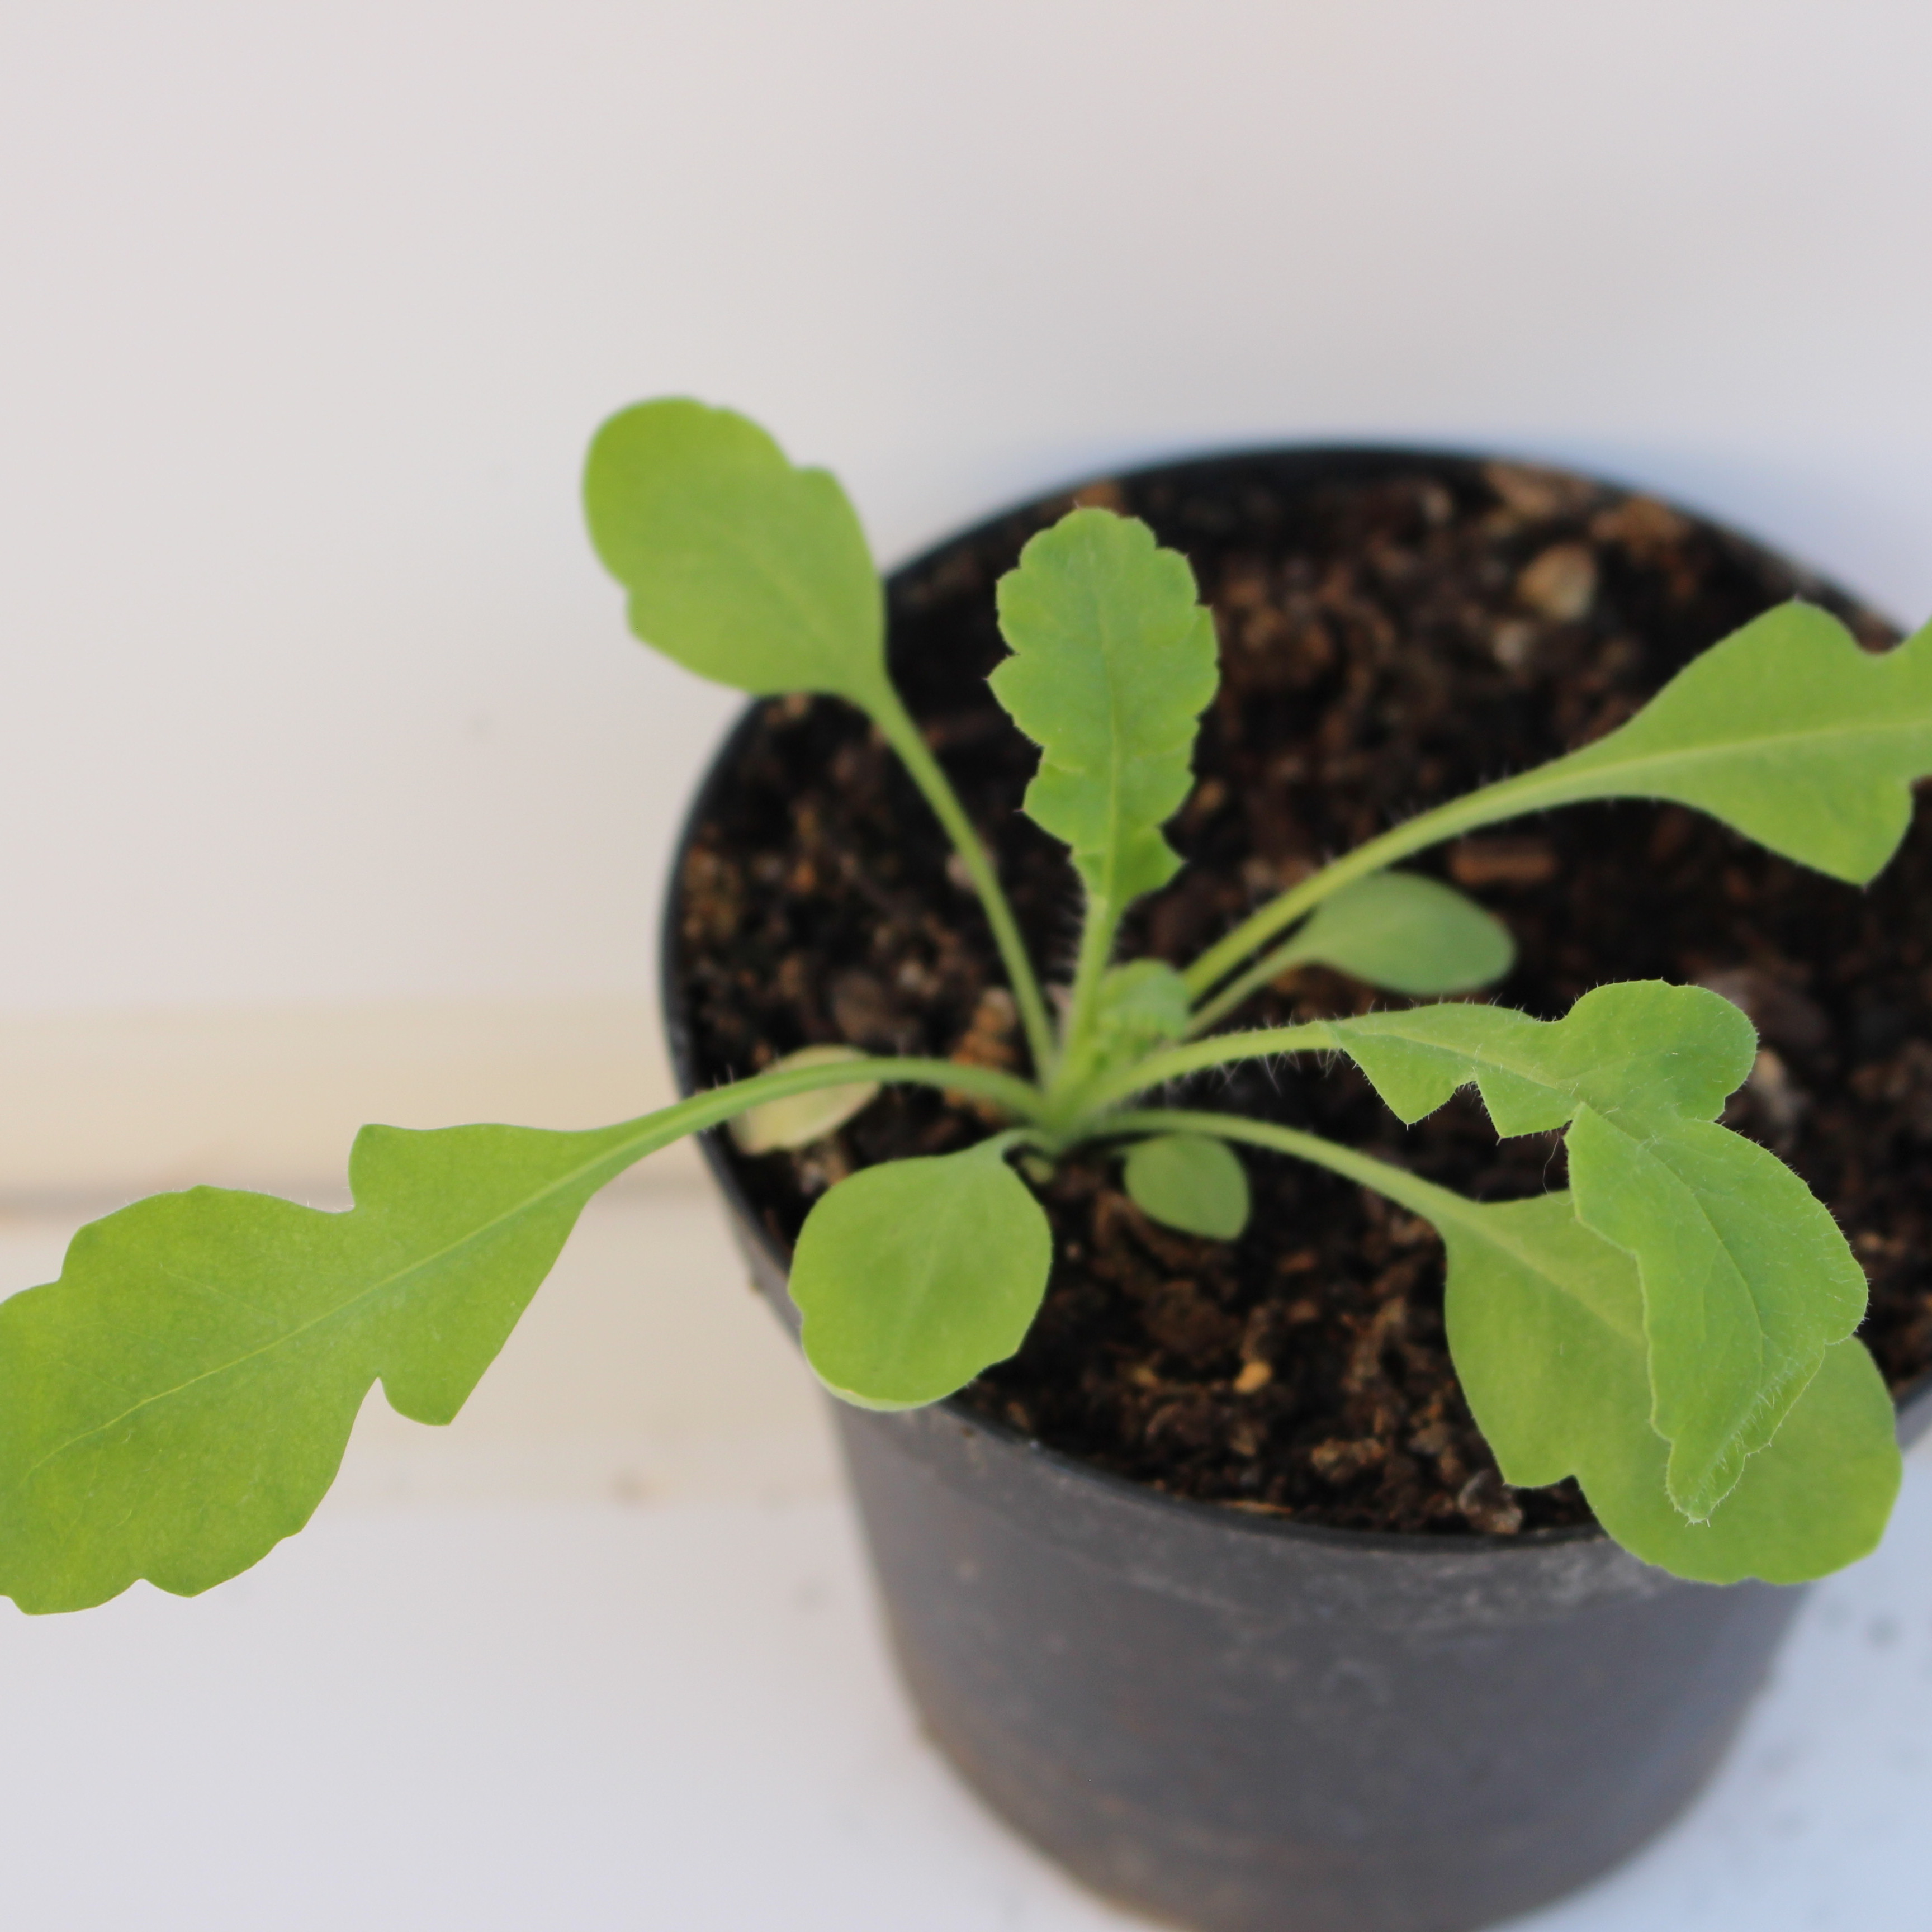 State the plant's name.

Papaver rhoeas
